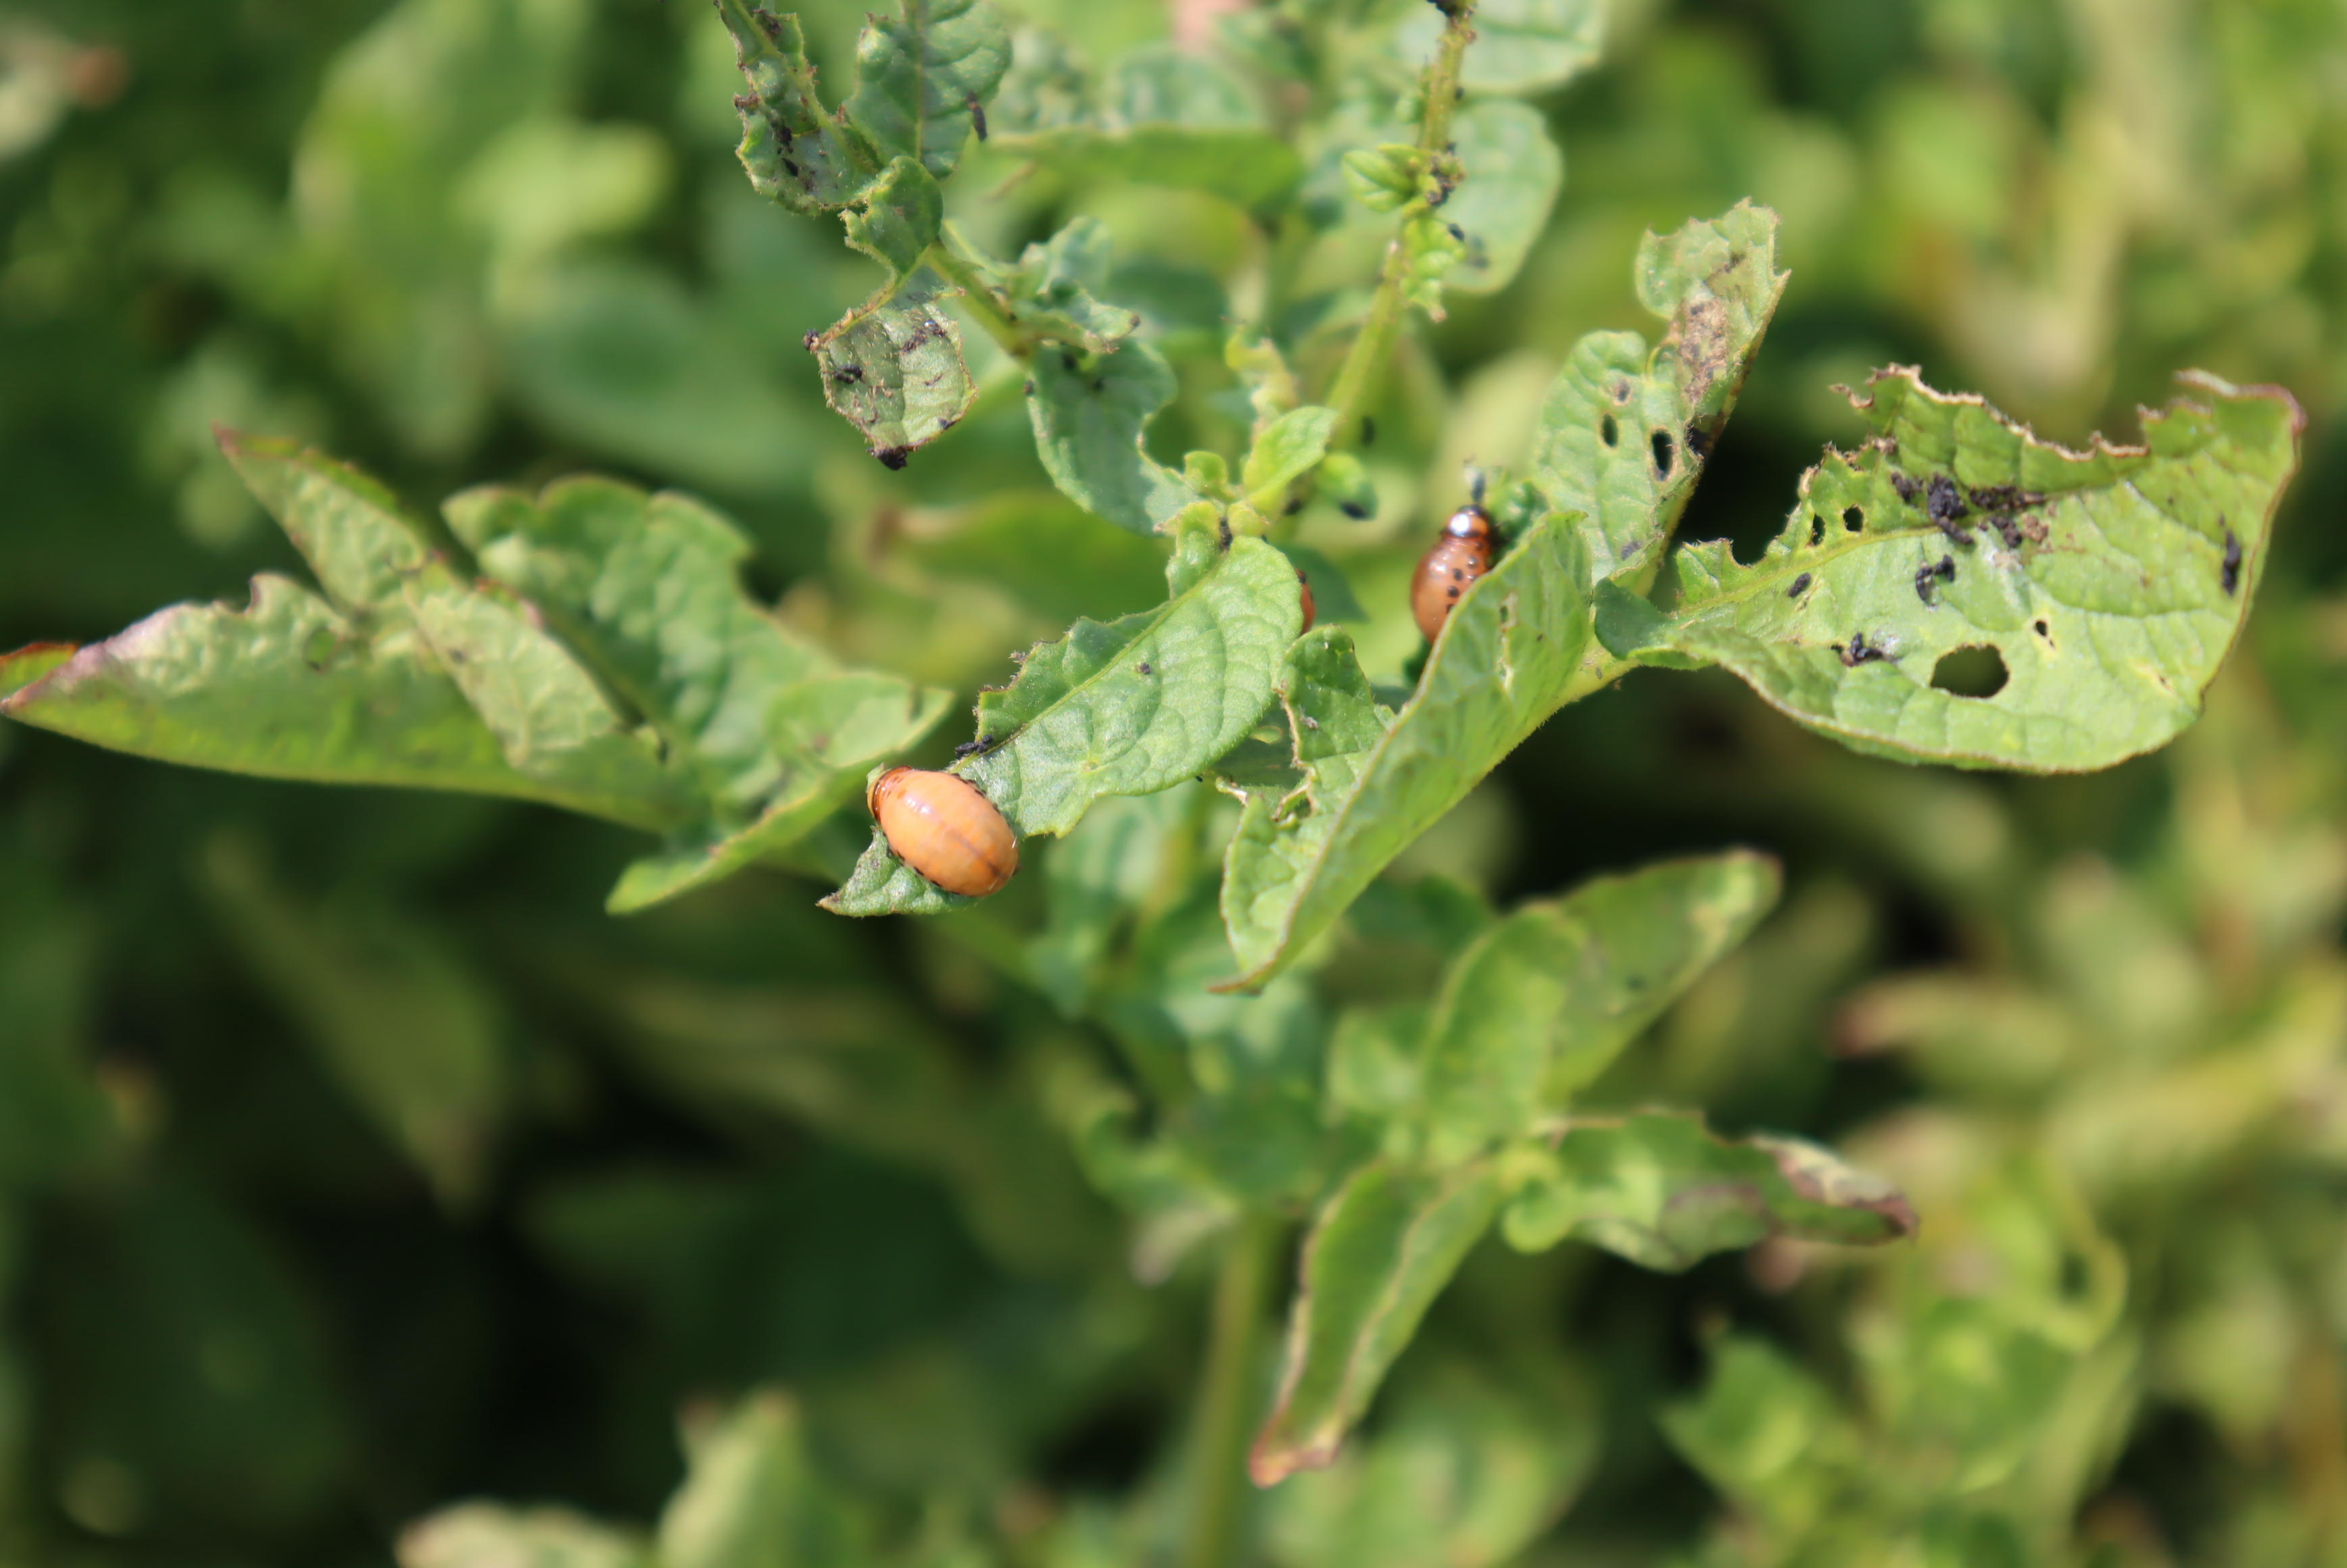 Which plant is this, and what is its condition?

potato, colorado potato beetle
